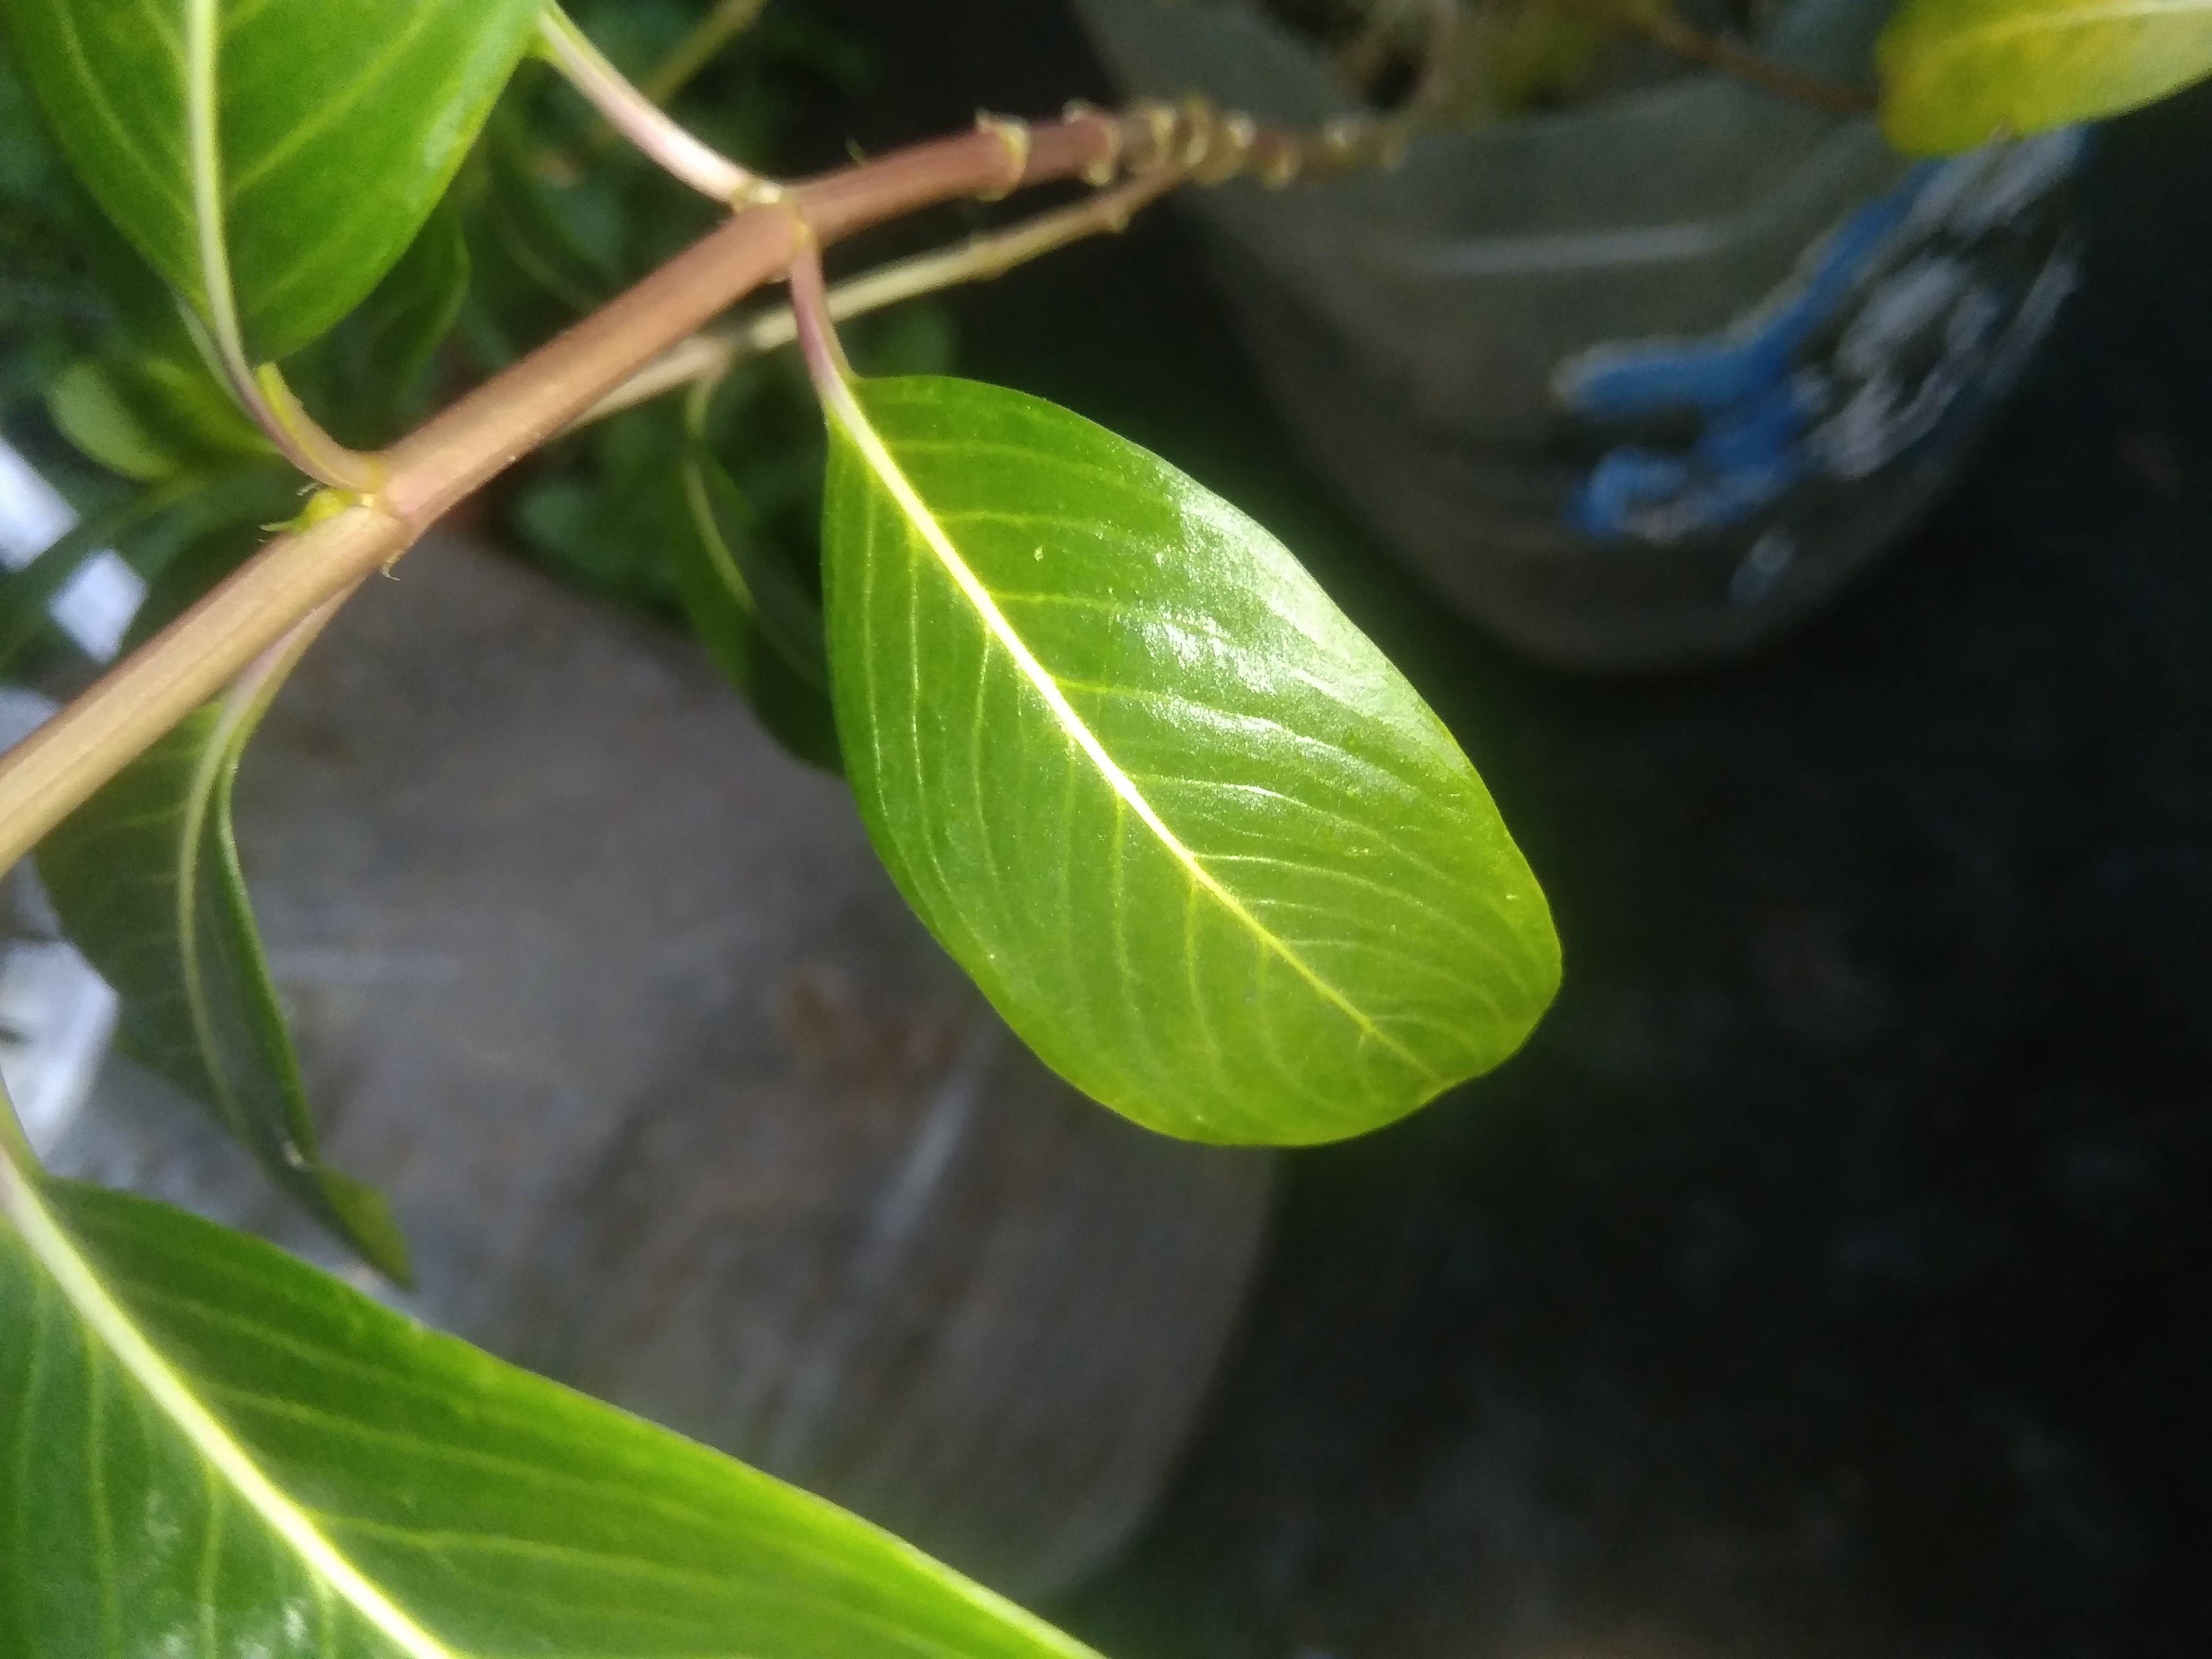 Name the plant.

rose periwinkle
